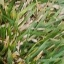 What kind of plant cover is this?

grass
